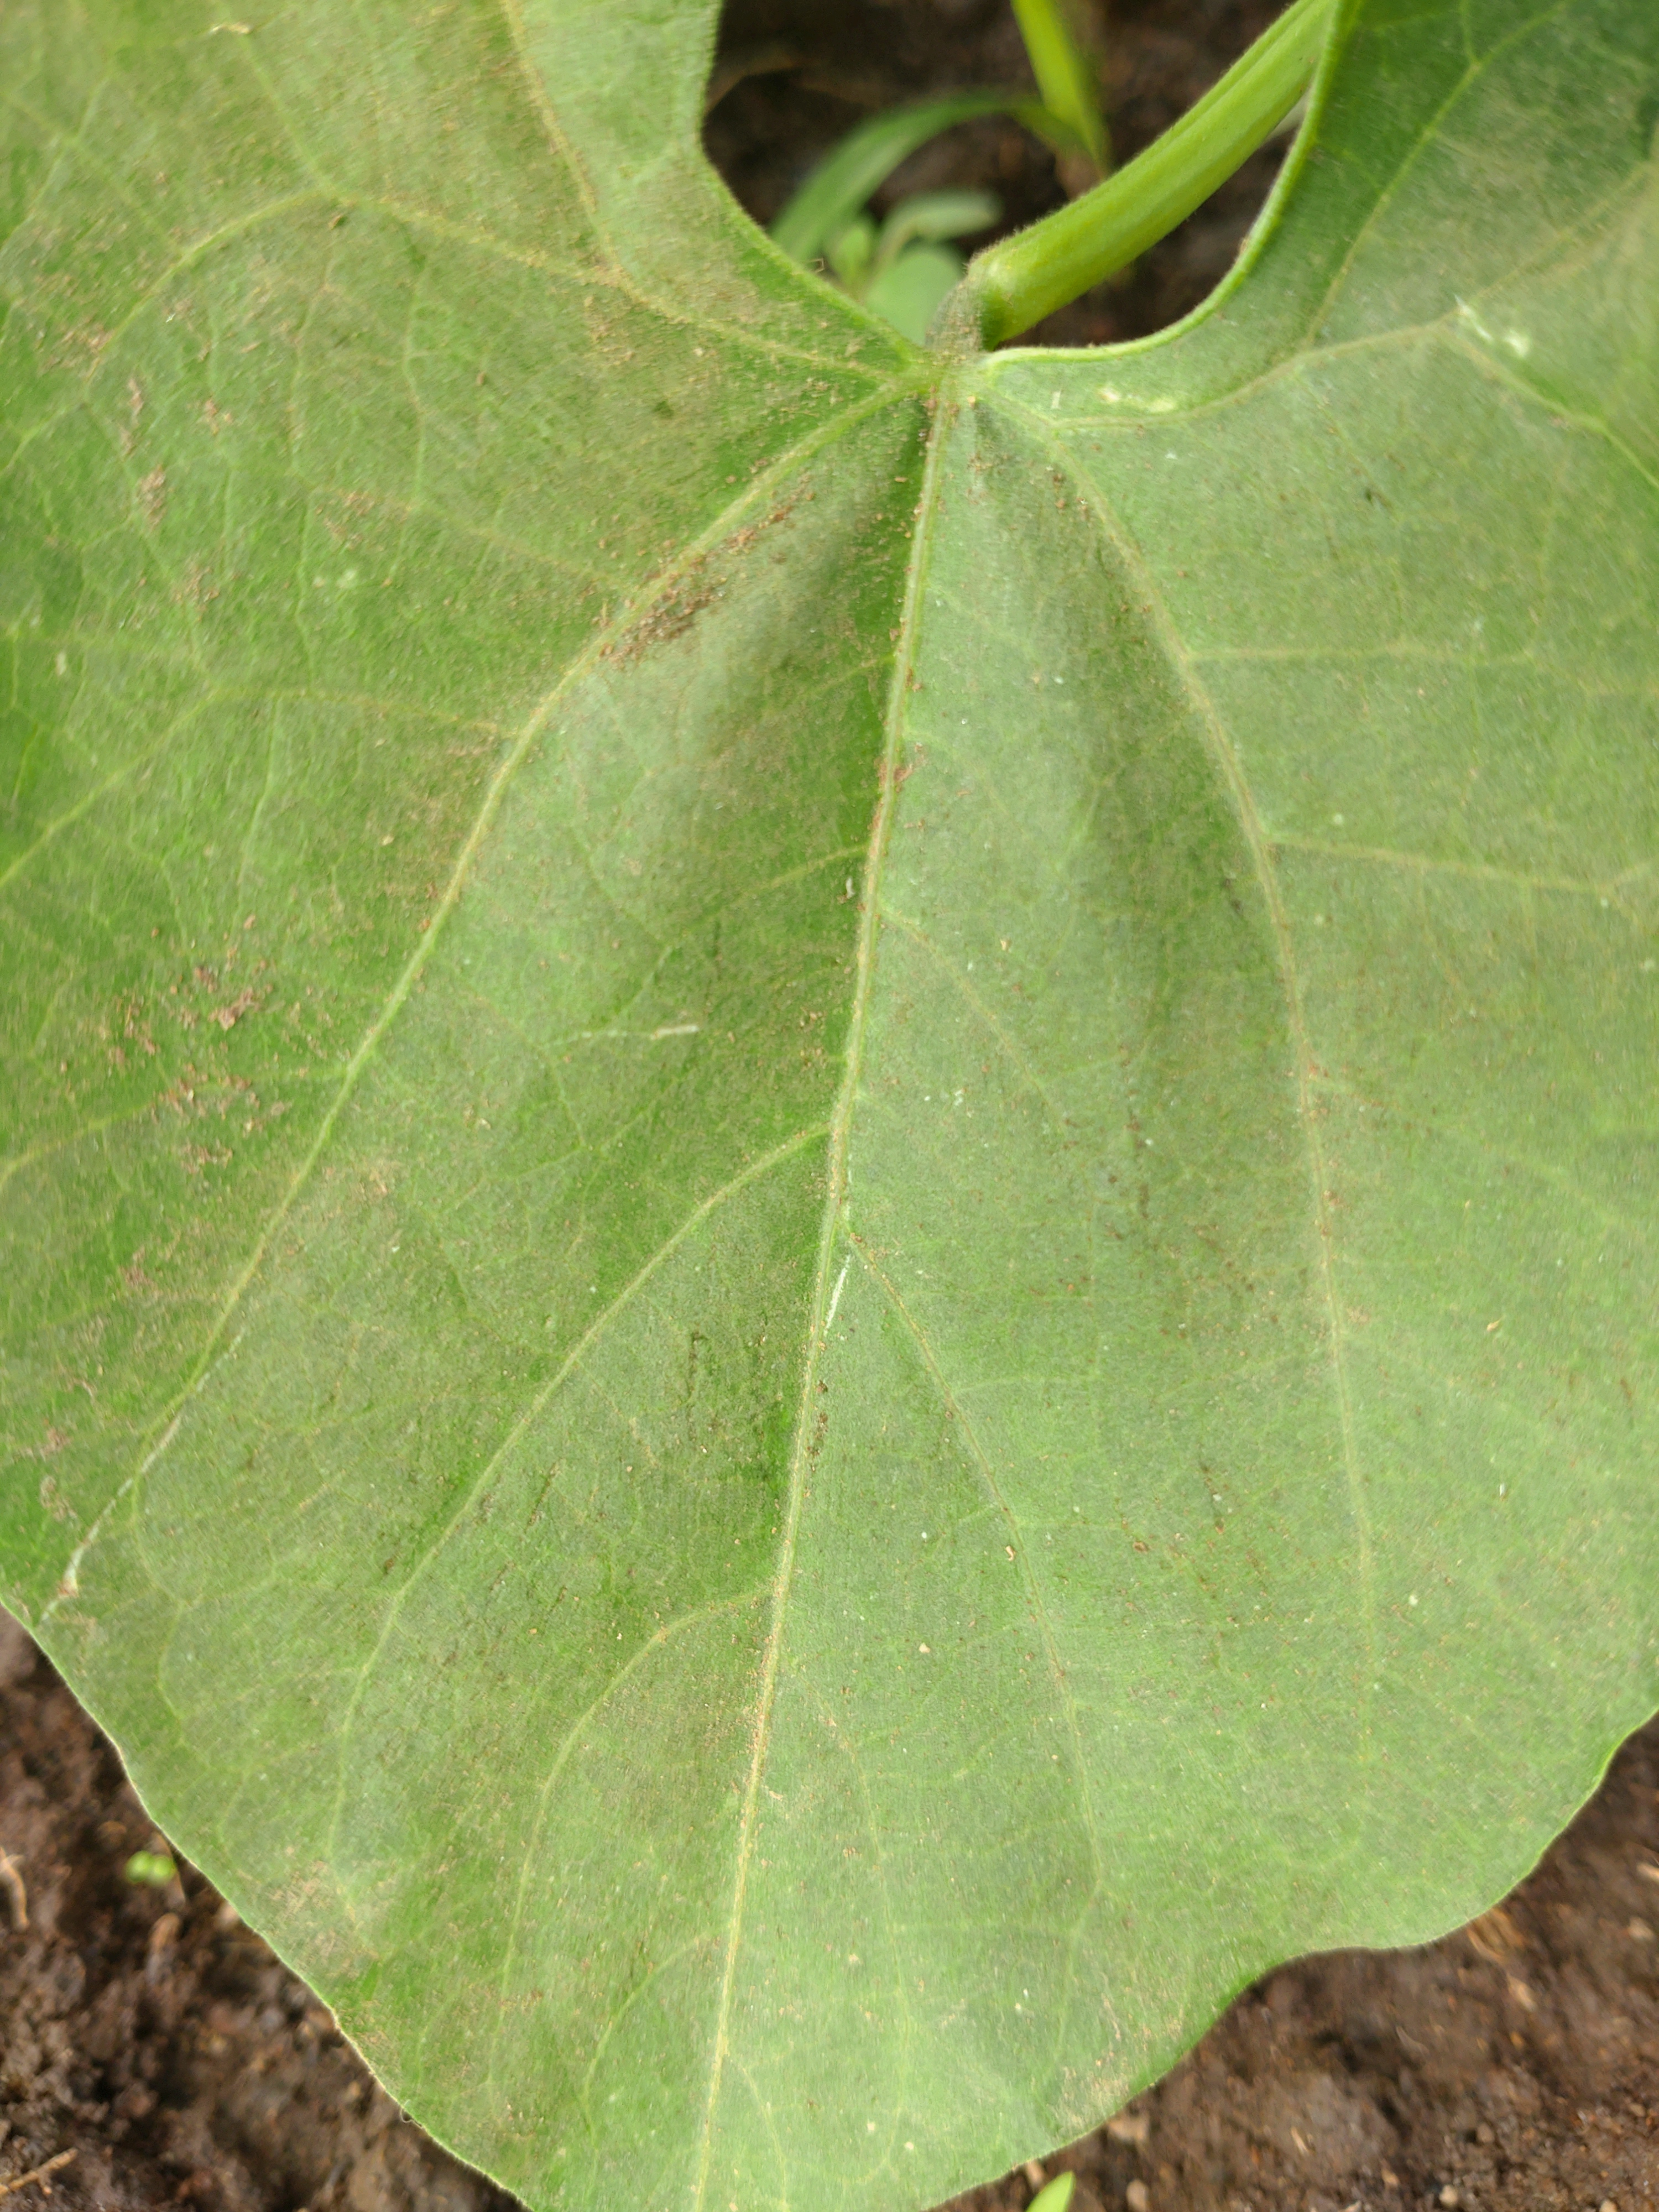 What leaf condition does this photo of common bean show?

healthy
